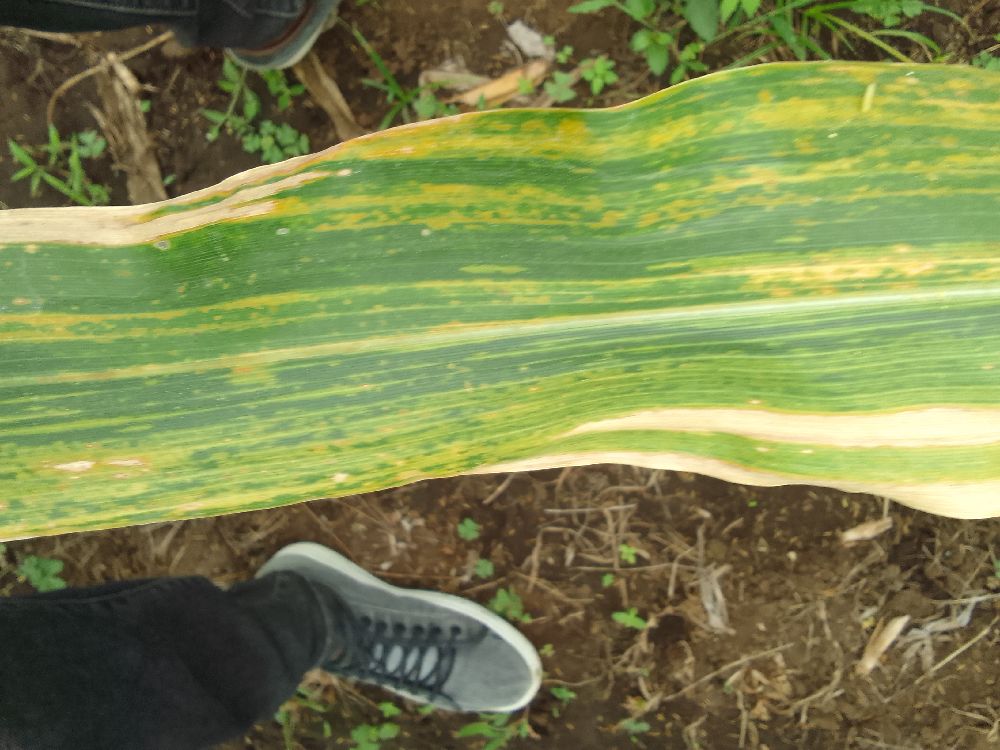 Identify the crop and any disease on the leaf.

maize, maize lethal necrosis
